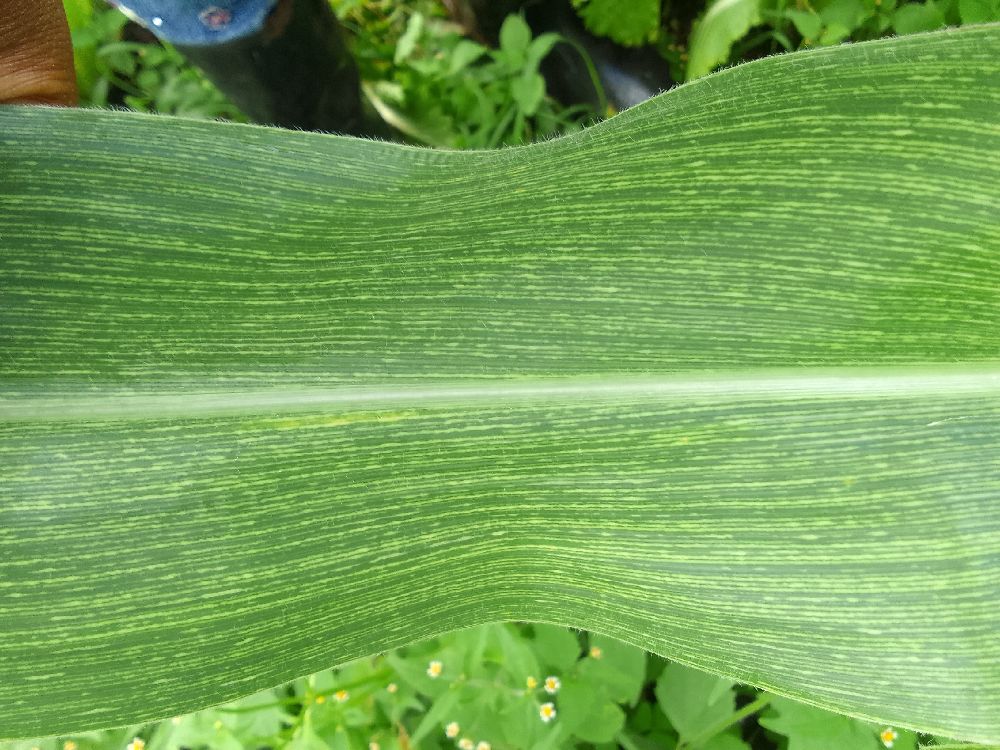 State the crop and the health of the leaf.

maize, maize streak virus
